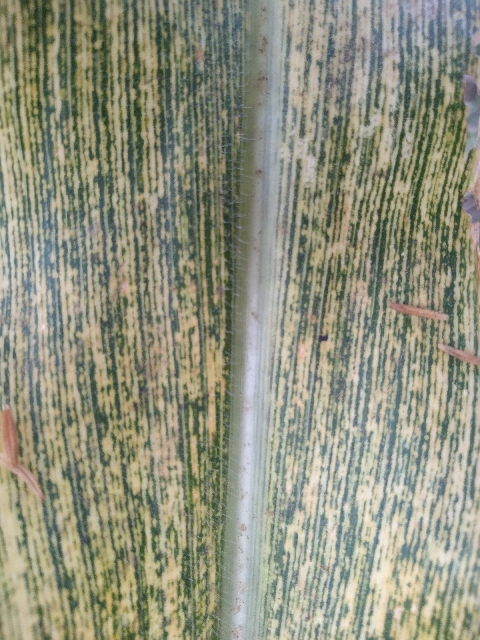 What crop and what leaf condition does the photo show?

maize, maize streak virus
